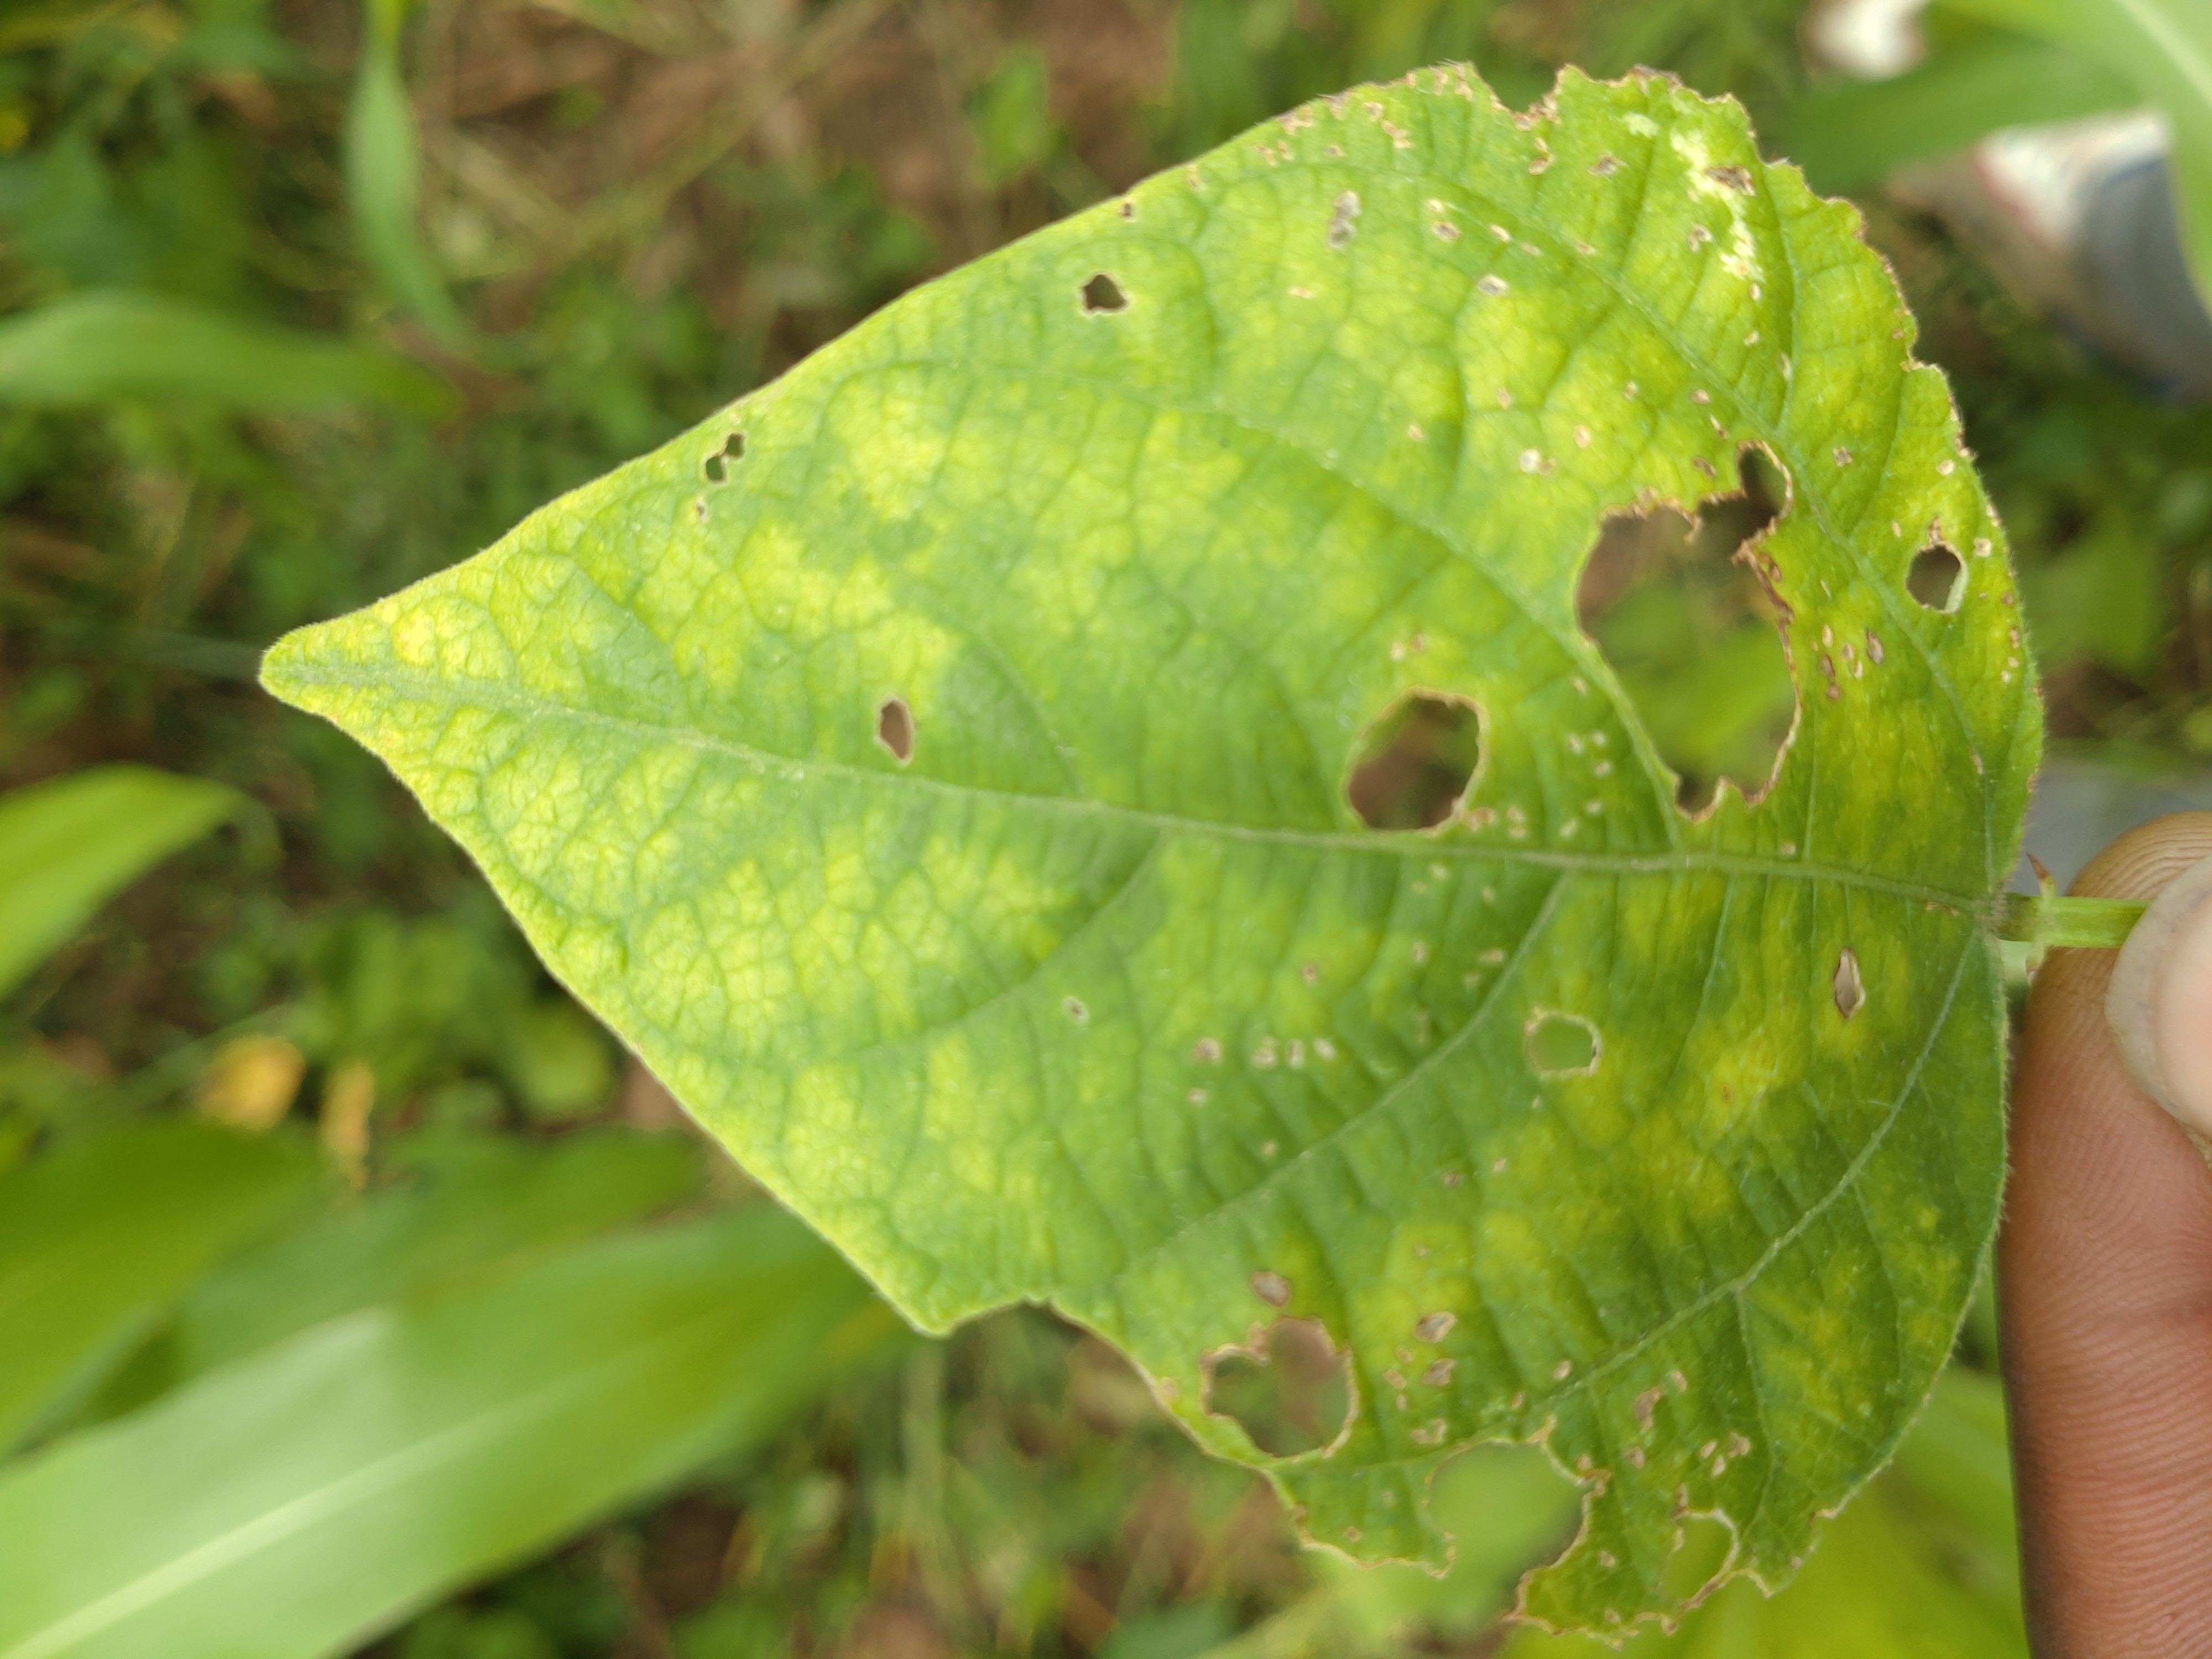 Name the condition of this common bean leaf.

rust
